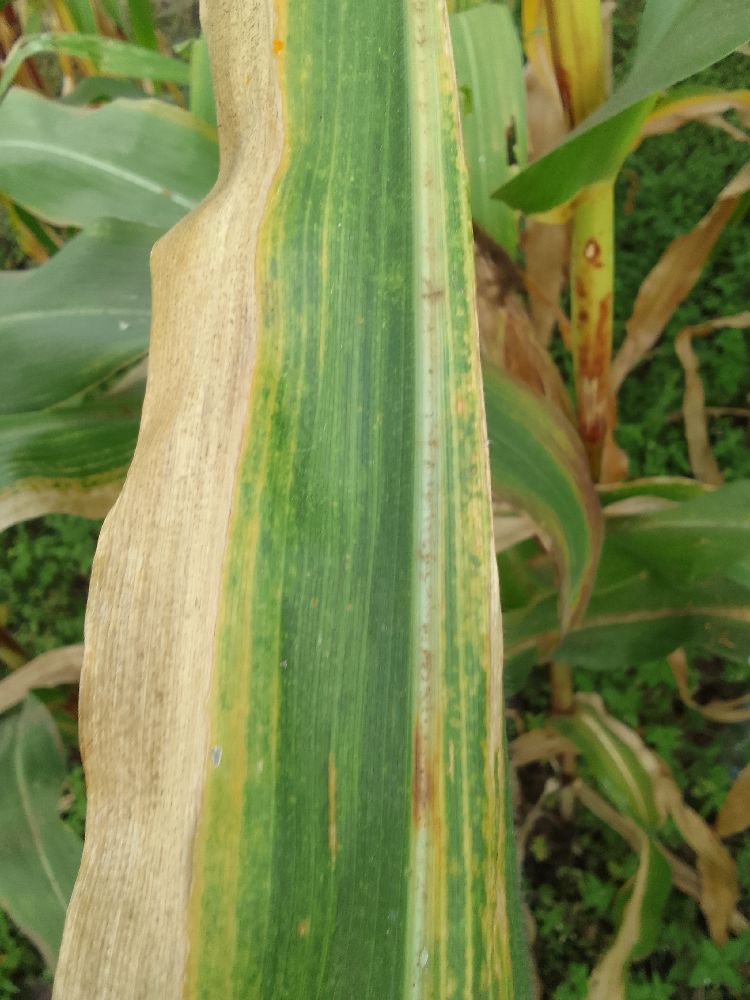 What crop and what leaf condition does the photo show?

maize, maize lethal necrosis
